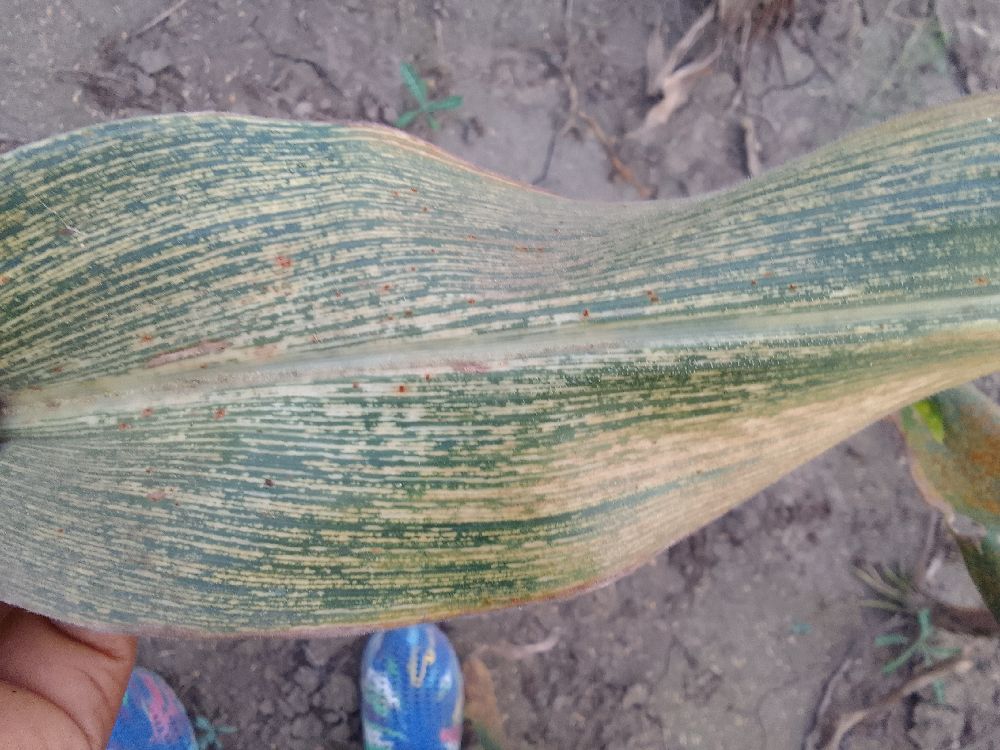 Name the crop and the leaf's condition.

maize, maize streak virus
